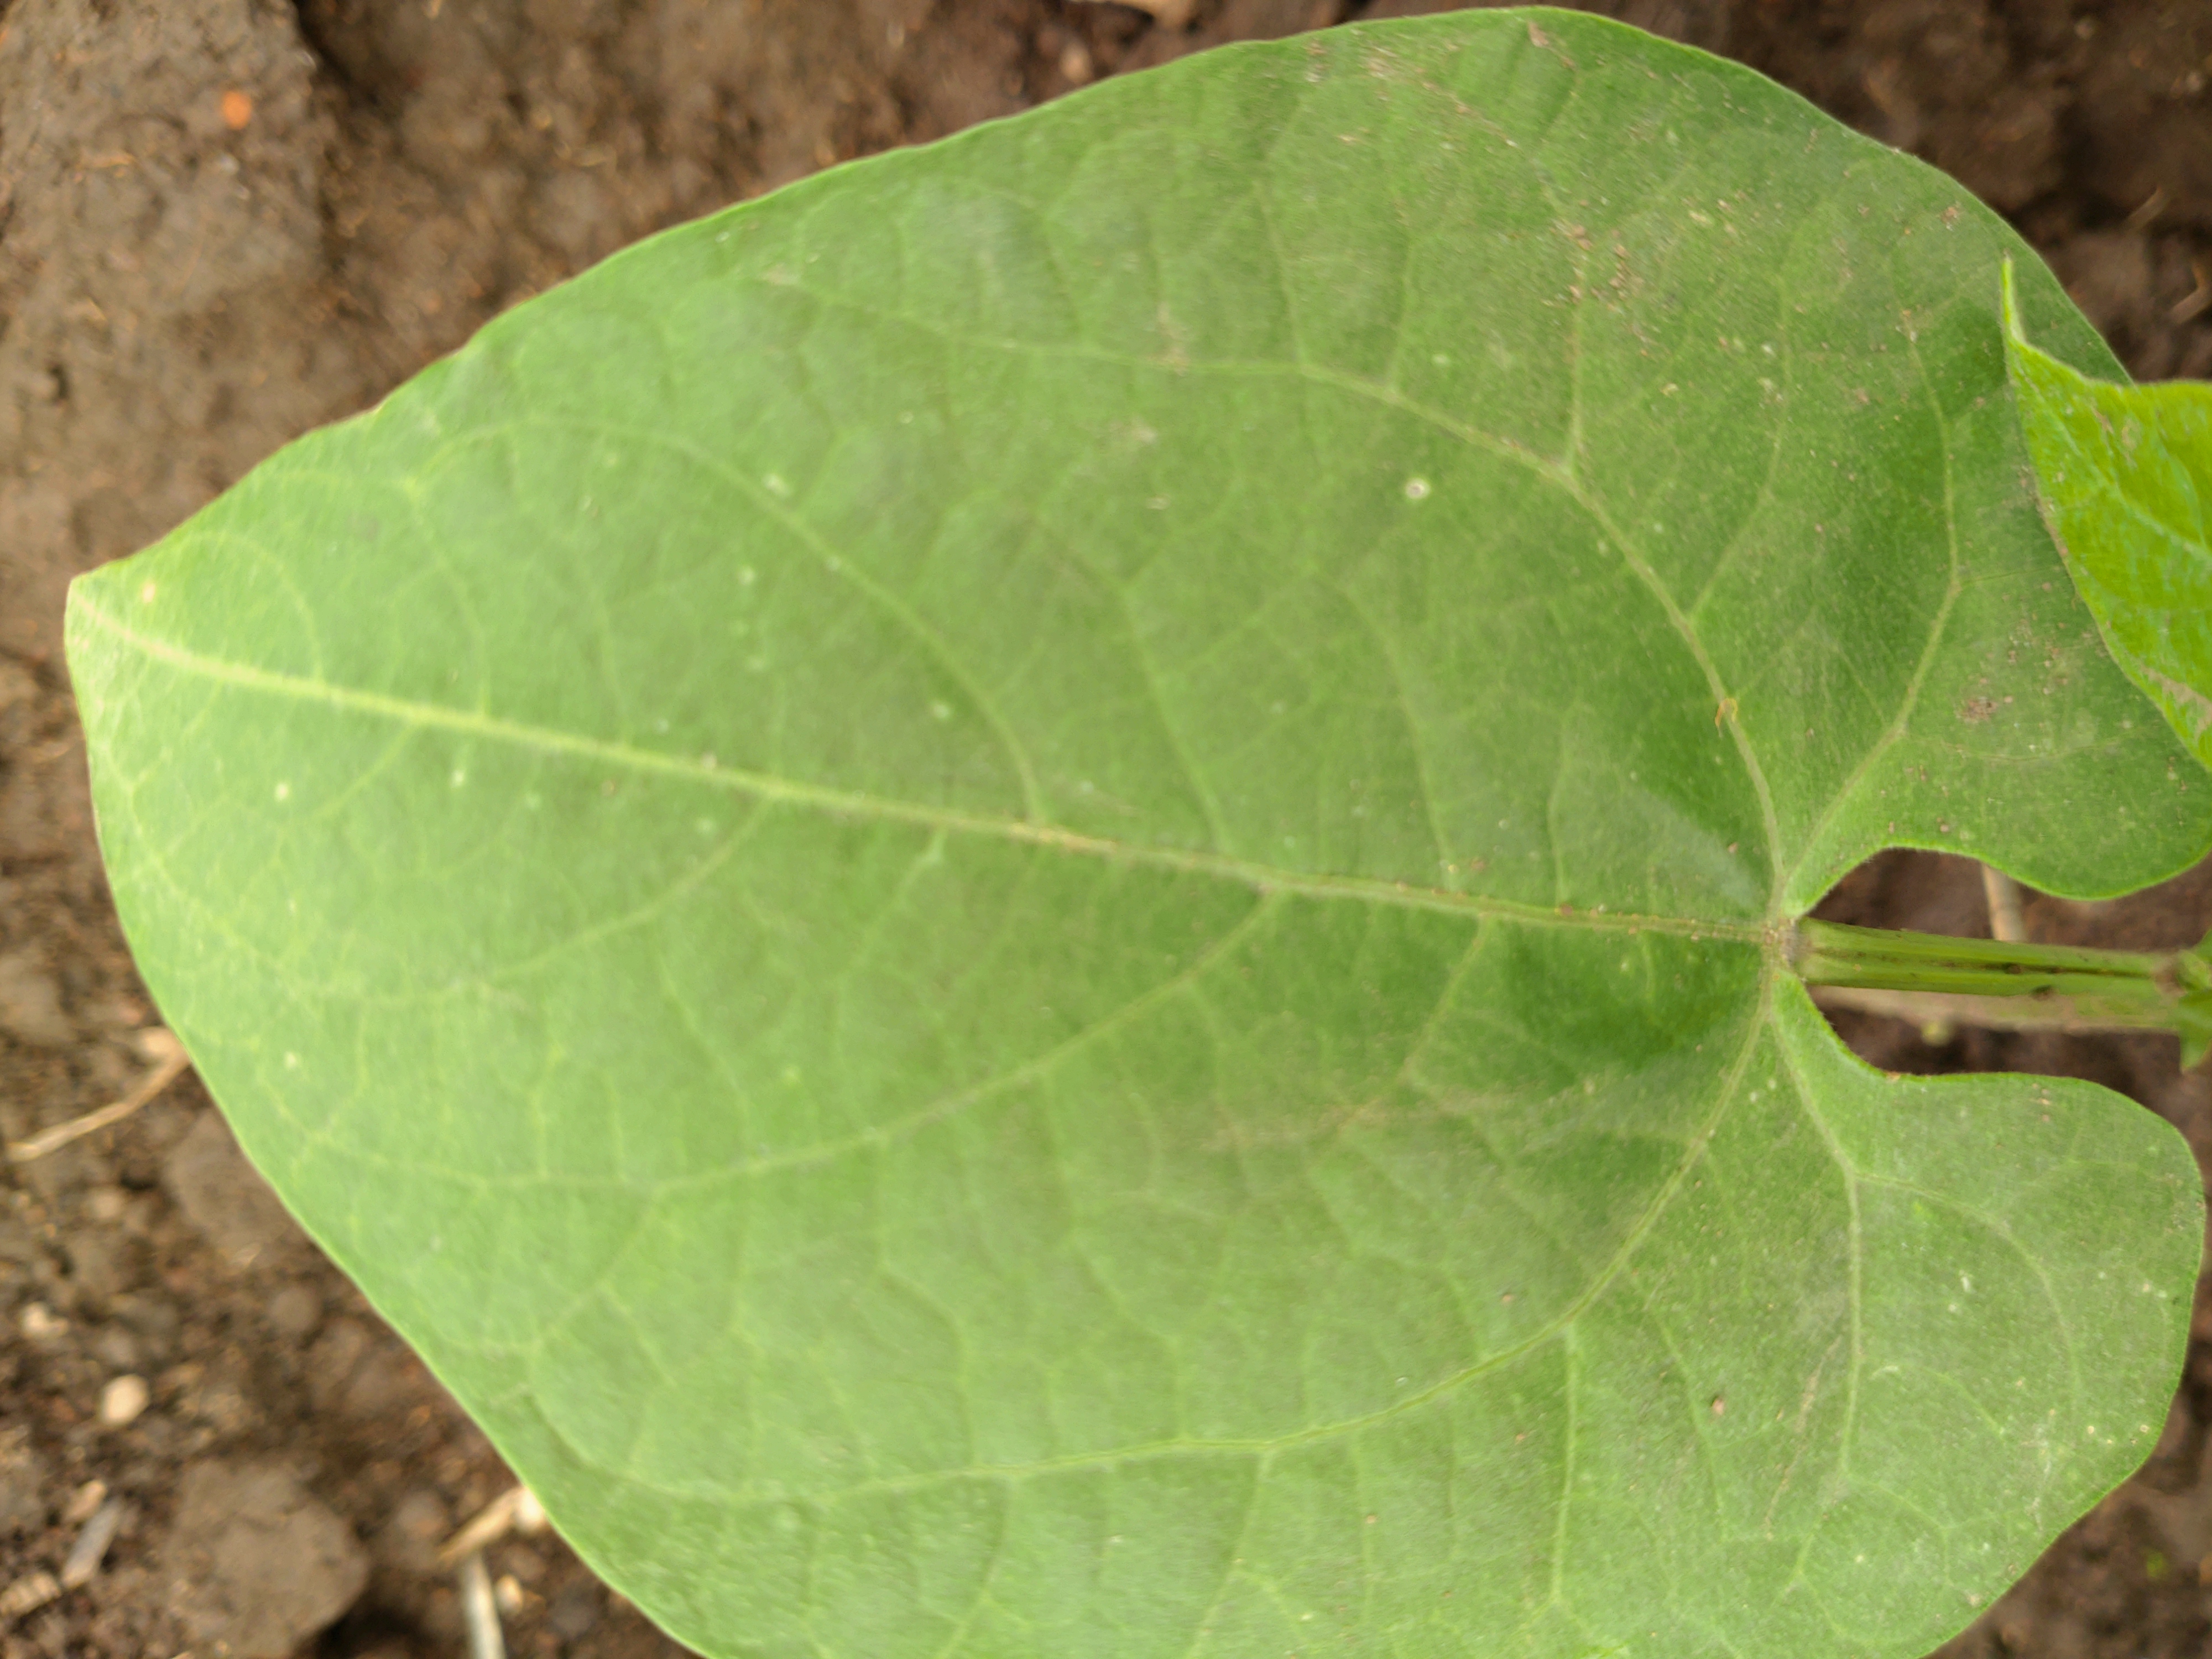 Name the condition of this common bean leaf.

healthy
